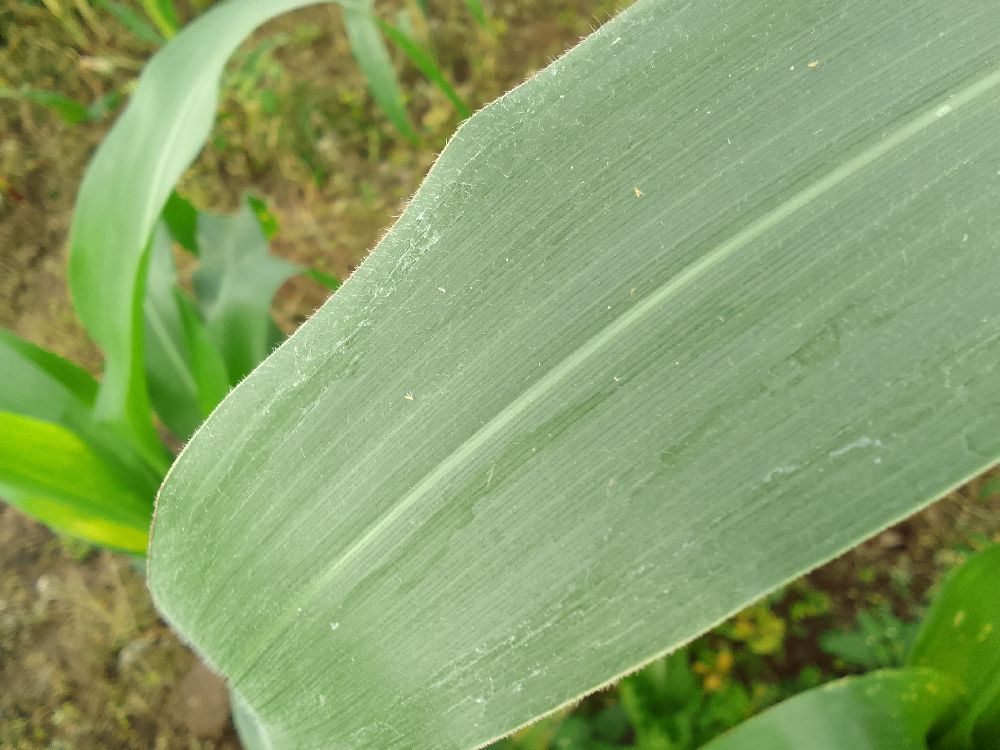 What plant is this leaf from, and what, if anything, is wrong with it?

maize, healthy
